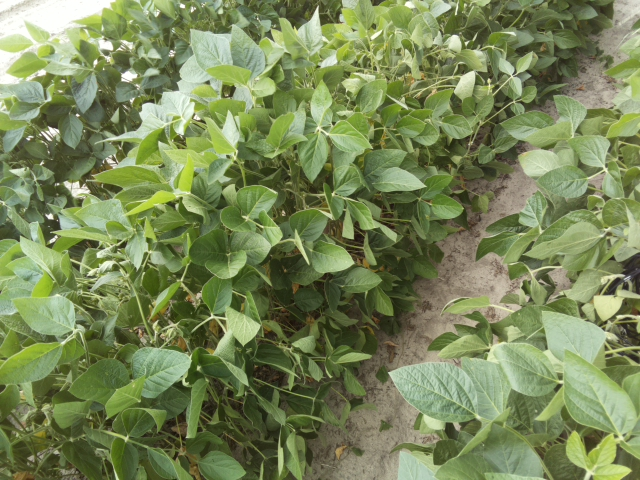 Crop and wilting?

soybean, slight leaflet or petiole turgor loss in upper canopy
